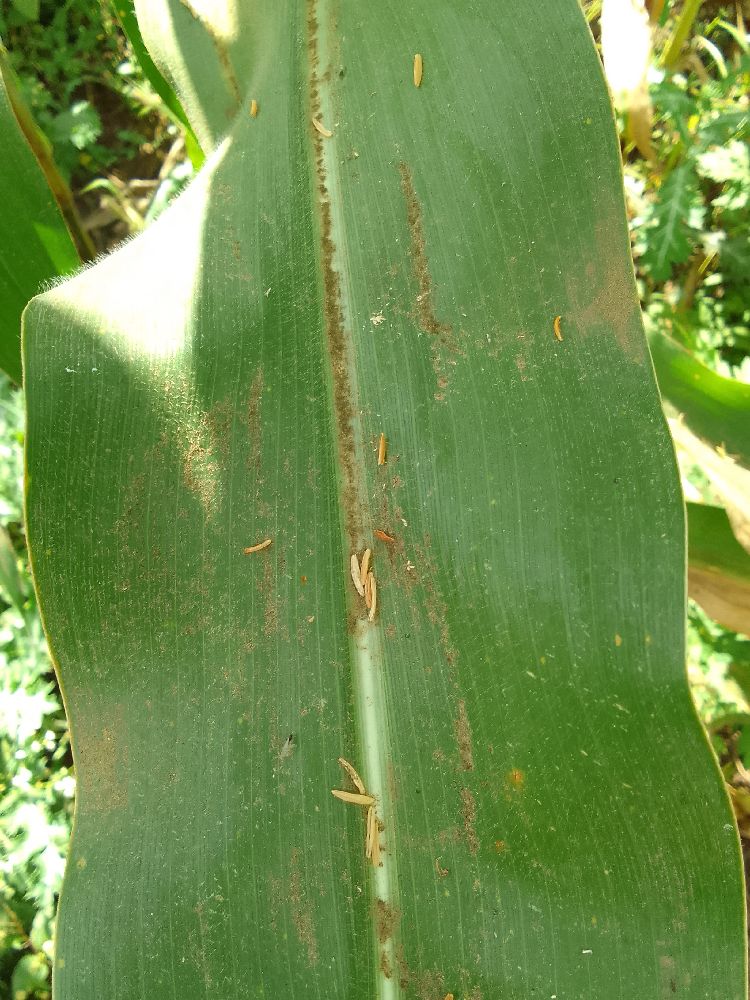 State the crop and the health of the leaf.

maize, healthy
